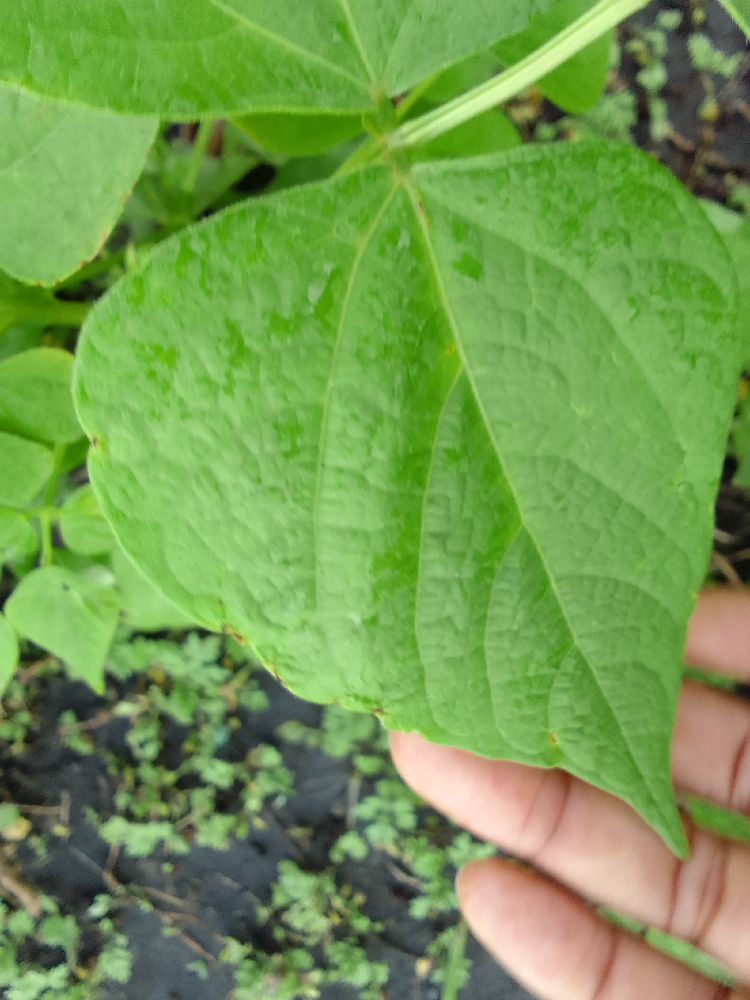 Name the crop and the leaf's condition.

common bean, healthy
